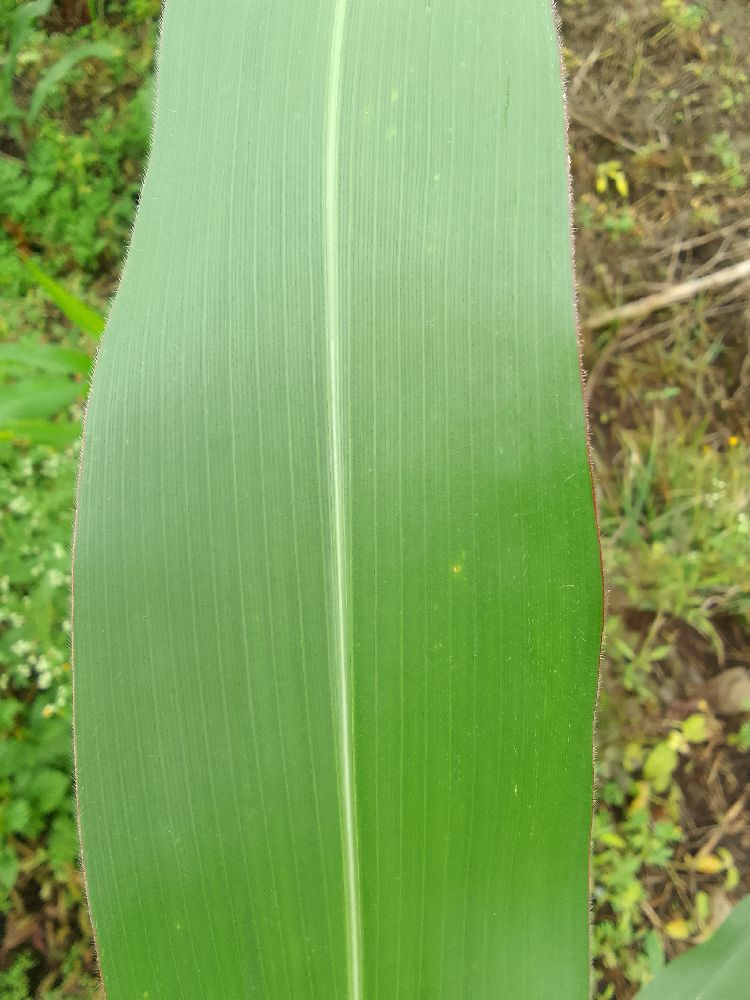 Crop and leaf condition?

maize, healthy
